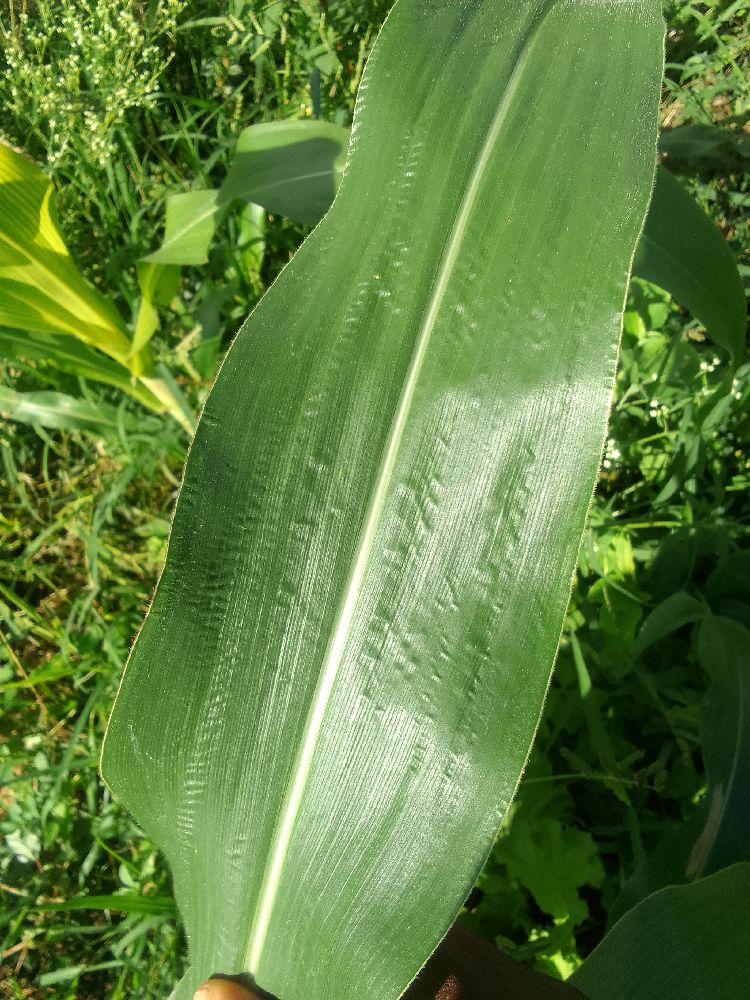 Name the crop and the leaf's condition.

maize, healthy
